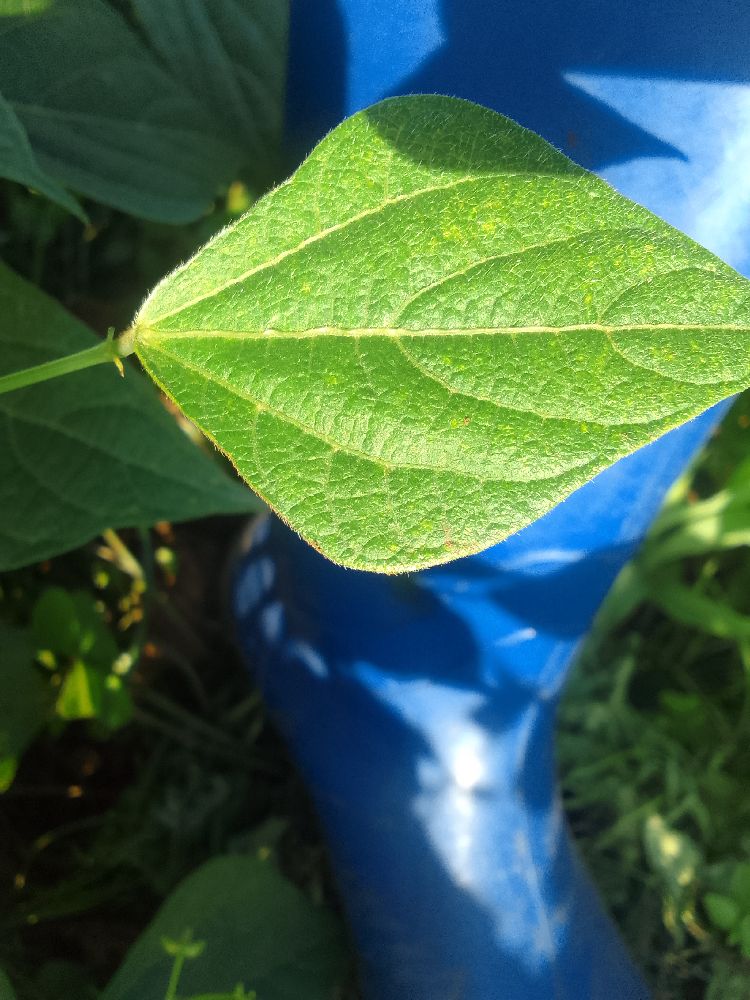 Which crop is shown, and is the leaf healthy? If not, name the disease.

common bean, healthy
